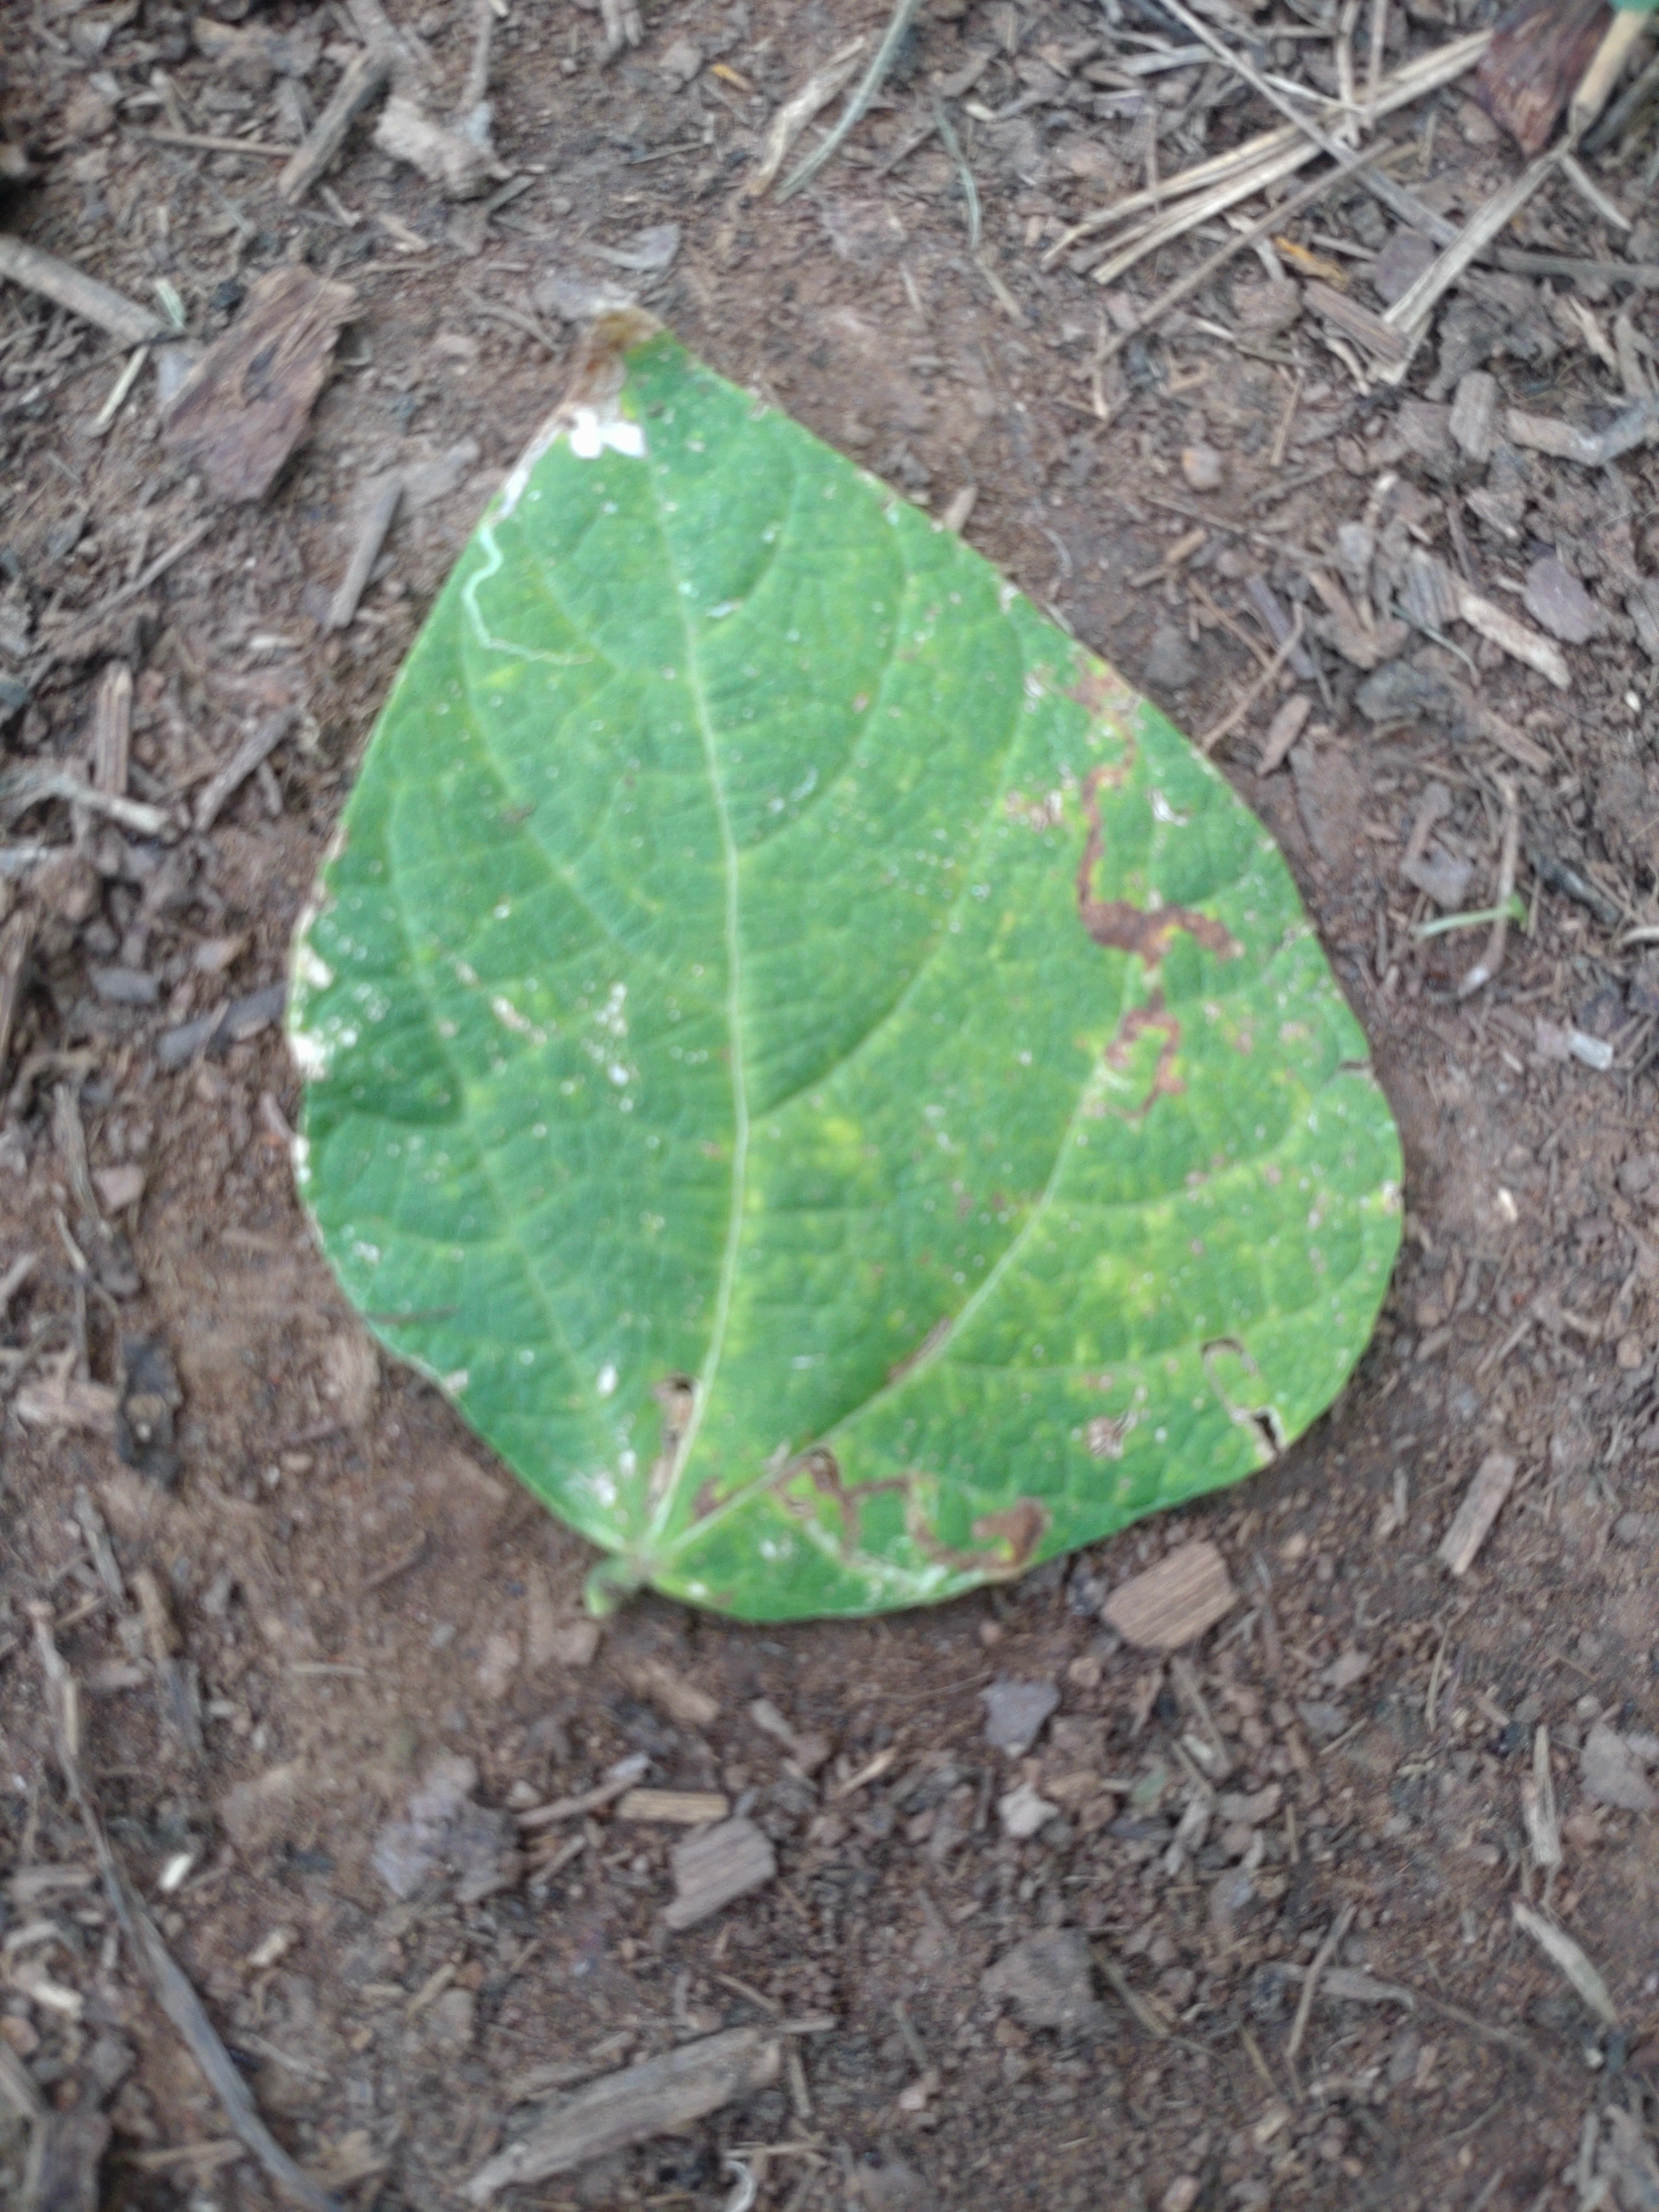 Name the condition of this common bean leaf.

anthracnose
